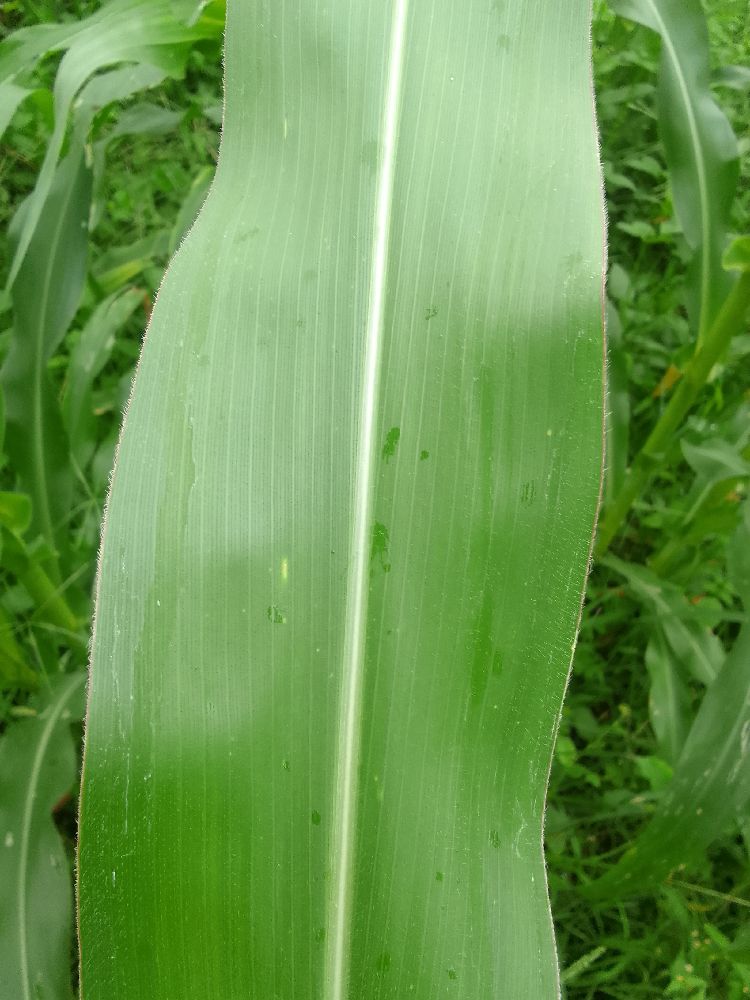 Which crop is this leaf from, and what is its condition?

maize, healthy
